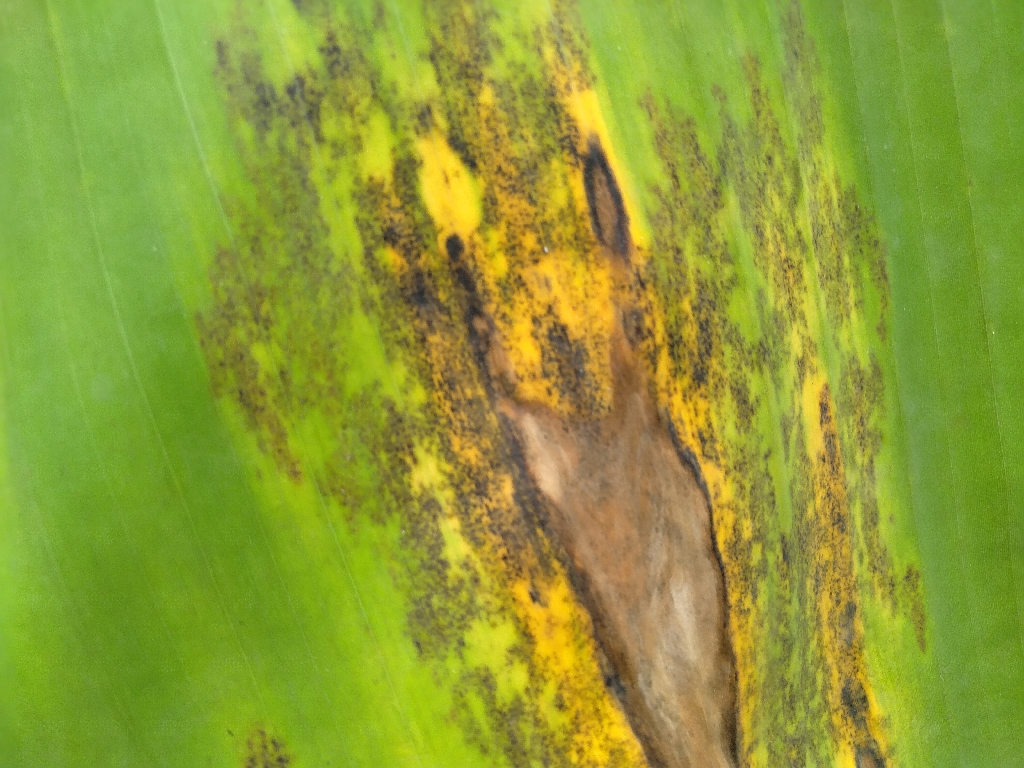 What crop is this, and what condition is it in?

banana, black sigatoka
